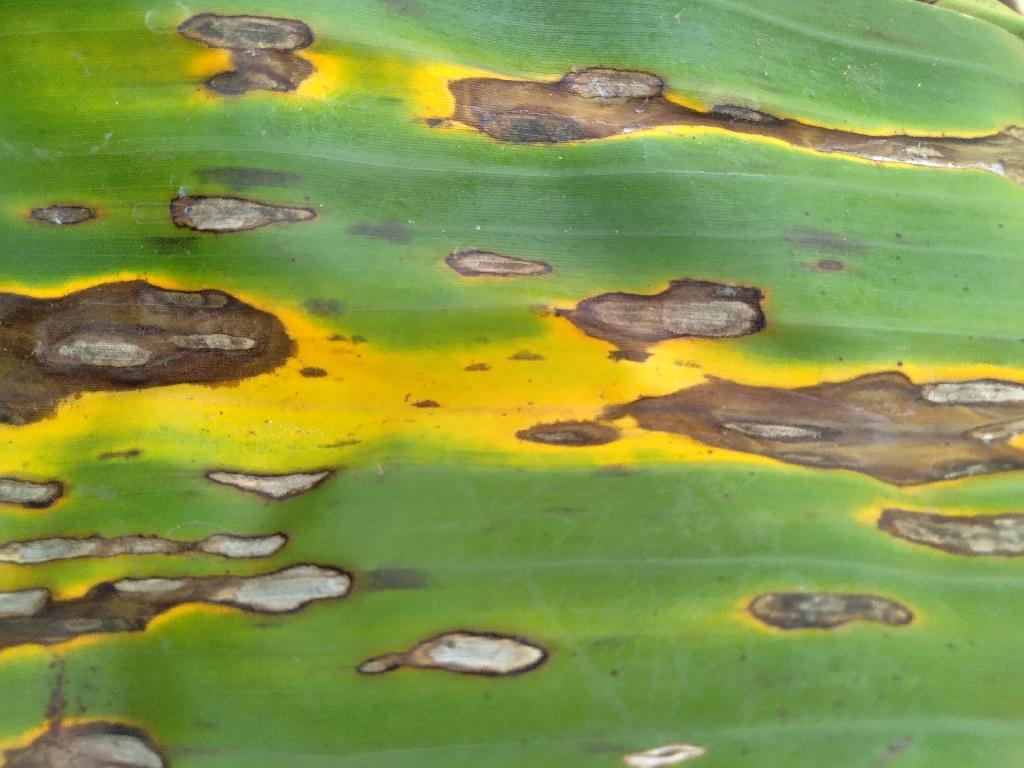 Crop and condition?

banana, black sigatoka
